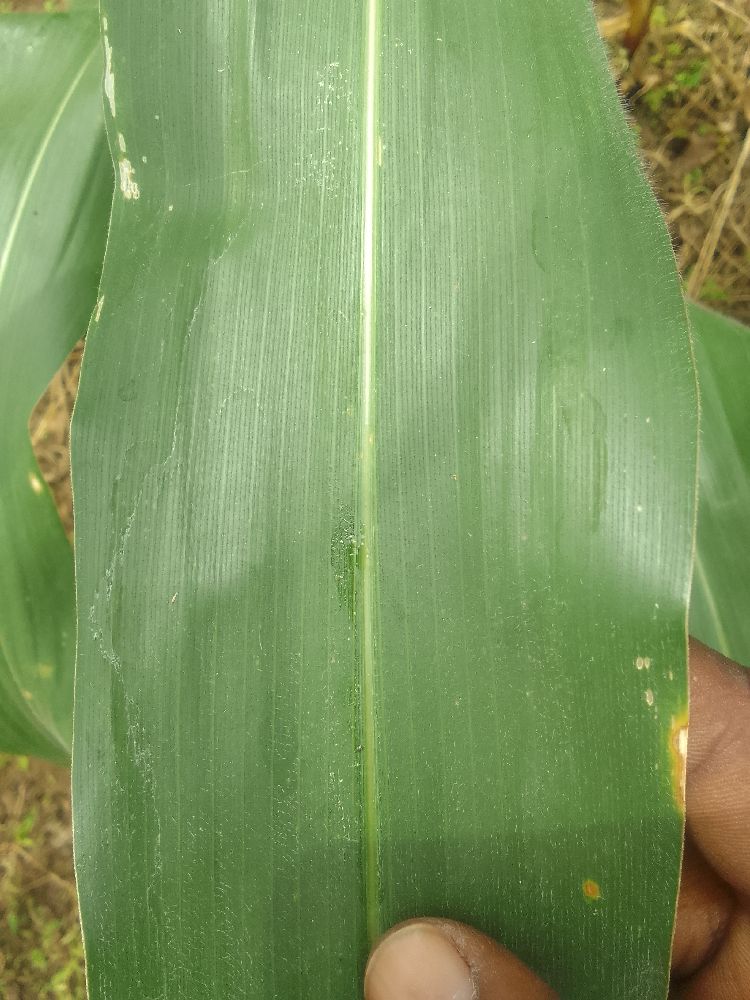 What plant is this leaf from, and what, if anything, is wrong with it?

maize, healthy
